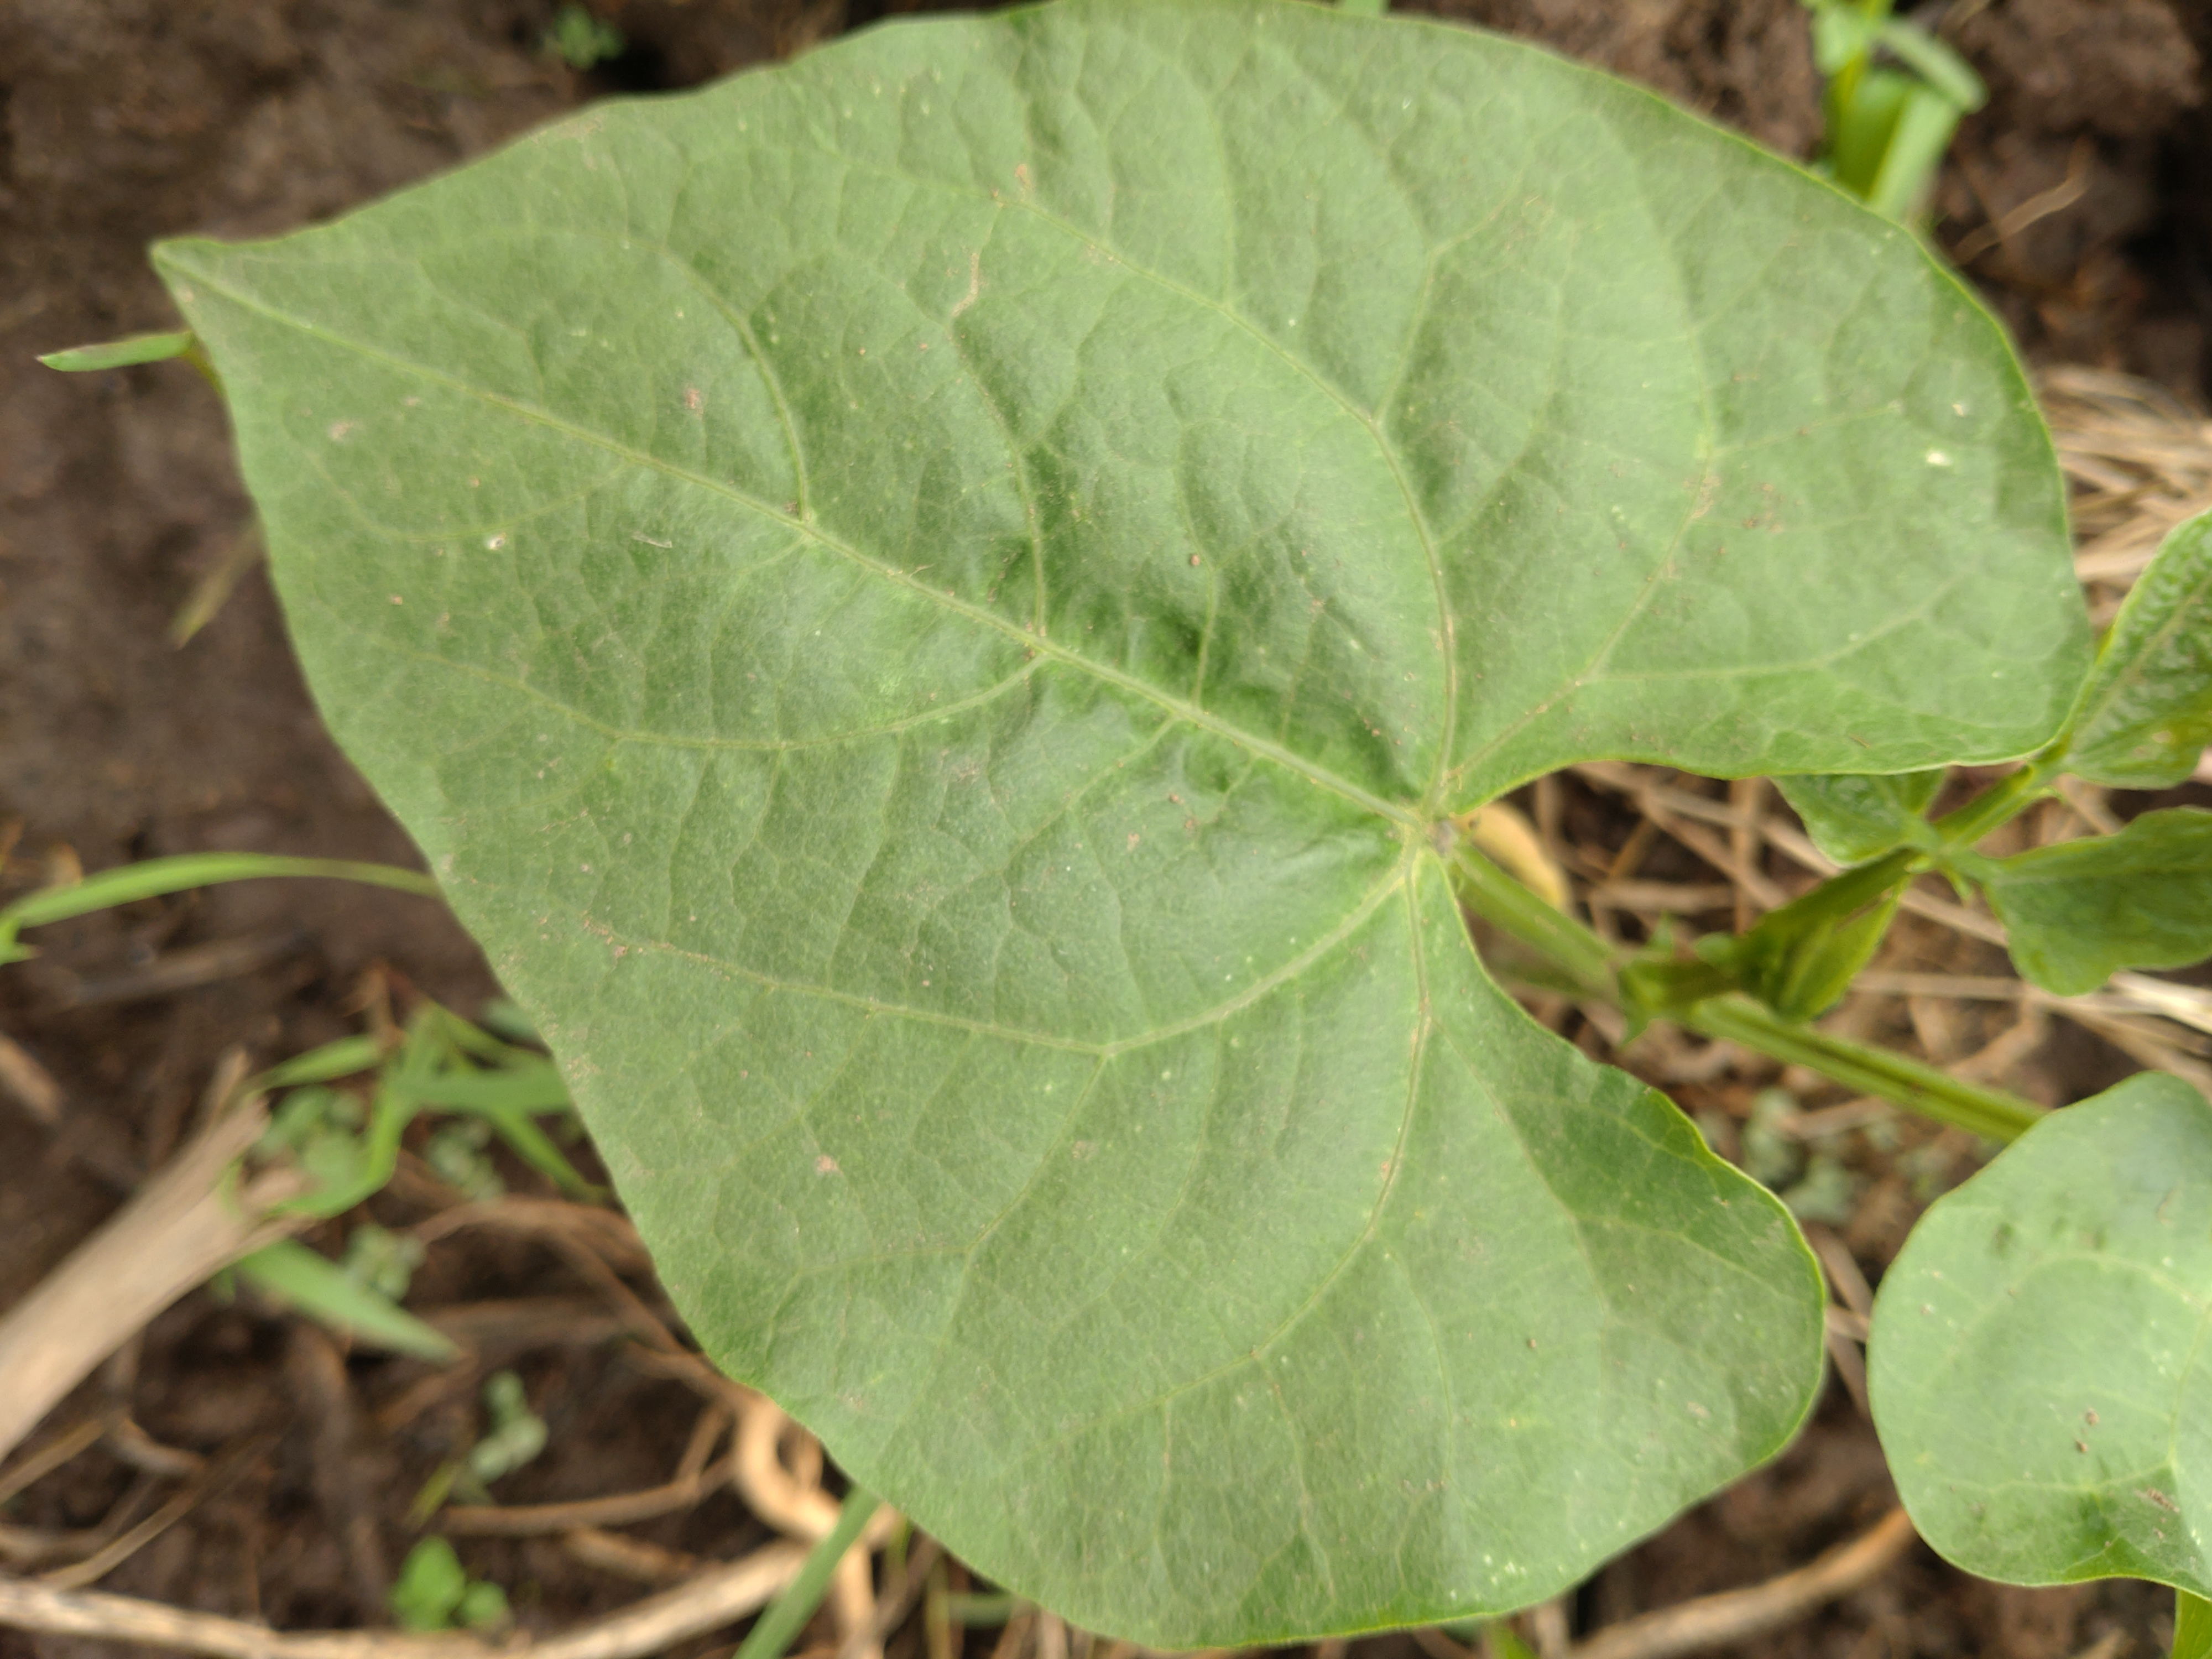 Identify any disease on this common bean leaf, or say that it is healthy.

healthy
